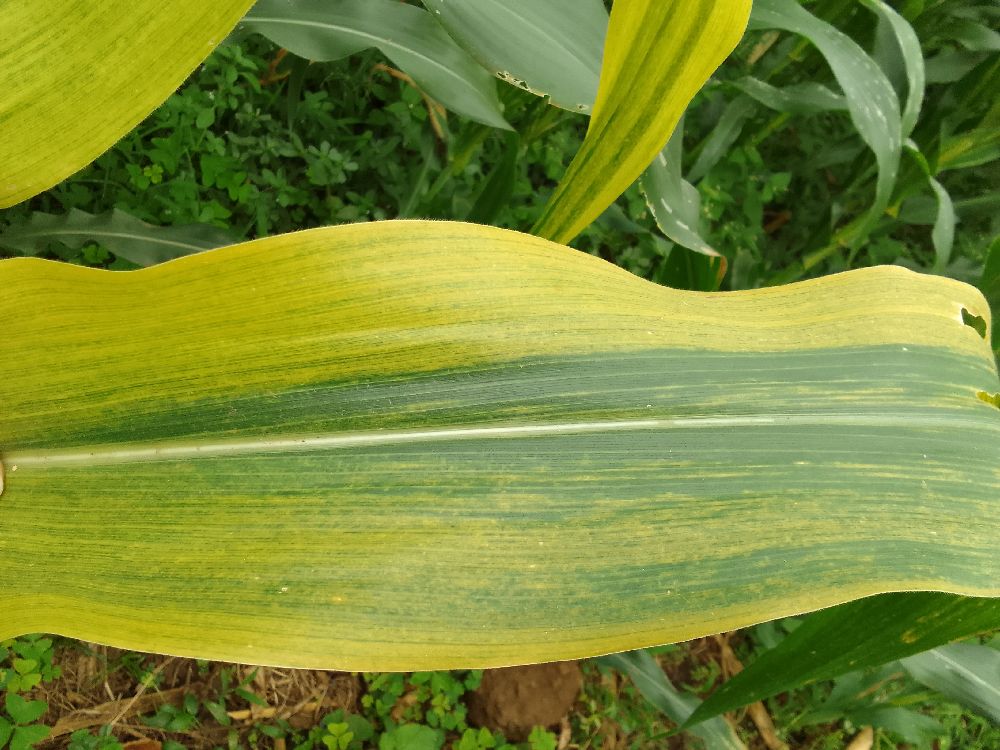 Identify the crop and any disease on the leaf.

maize, maize lethal necrosis
